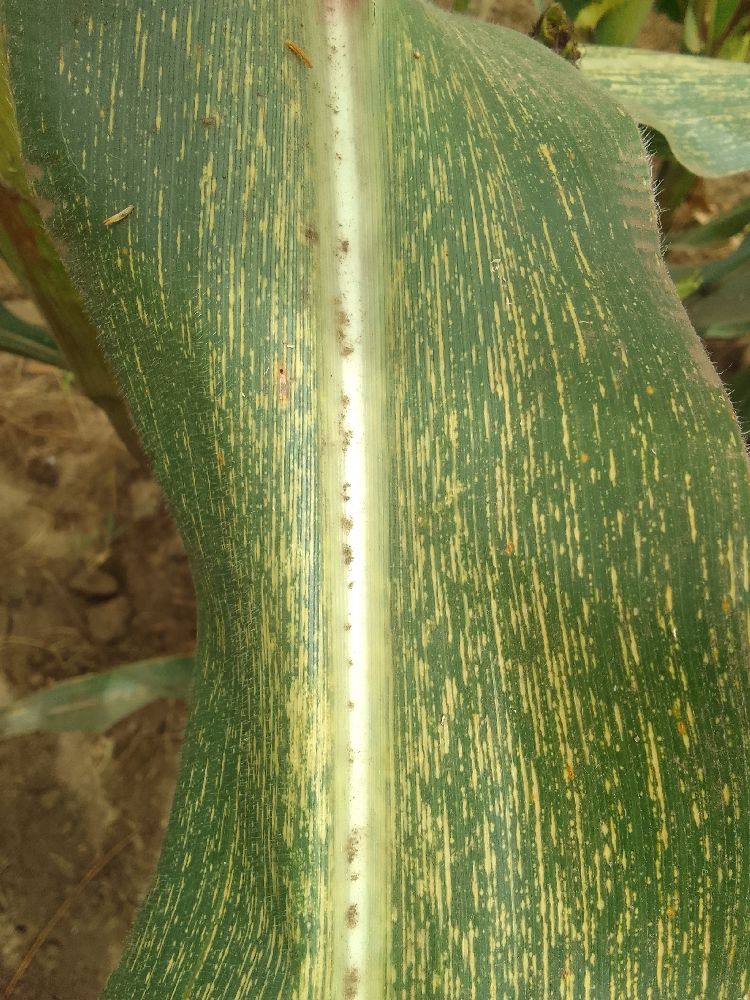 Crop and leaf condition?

maize, maize streak virus
